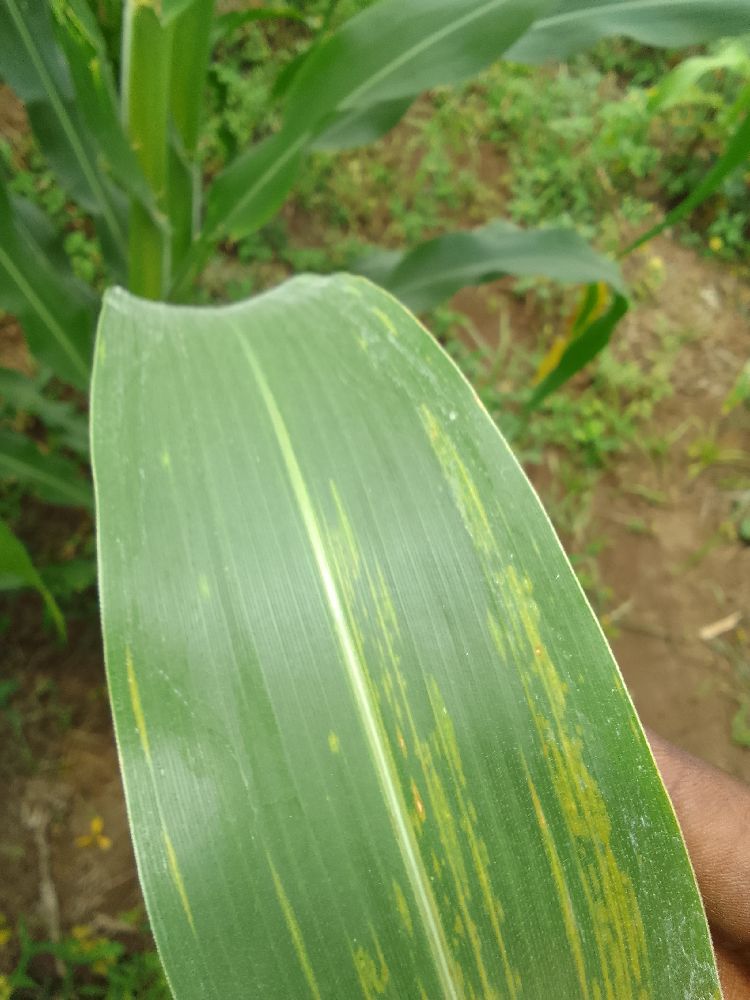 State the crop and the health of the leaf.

maize, maize lethal necrosis
